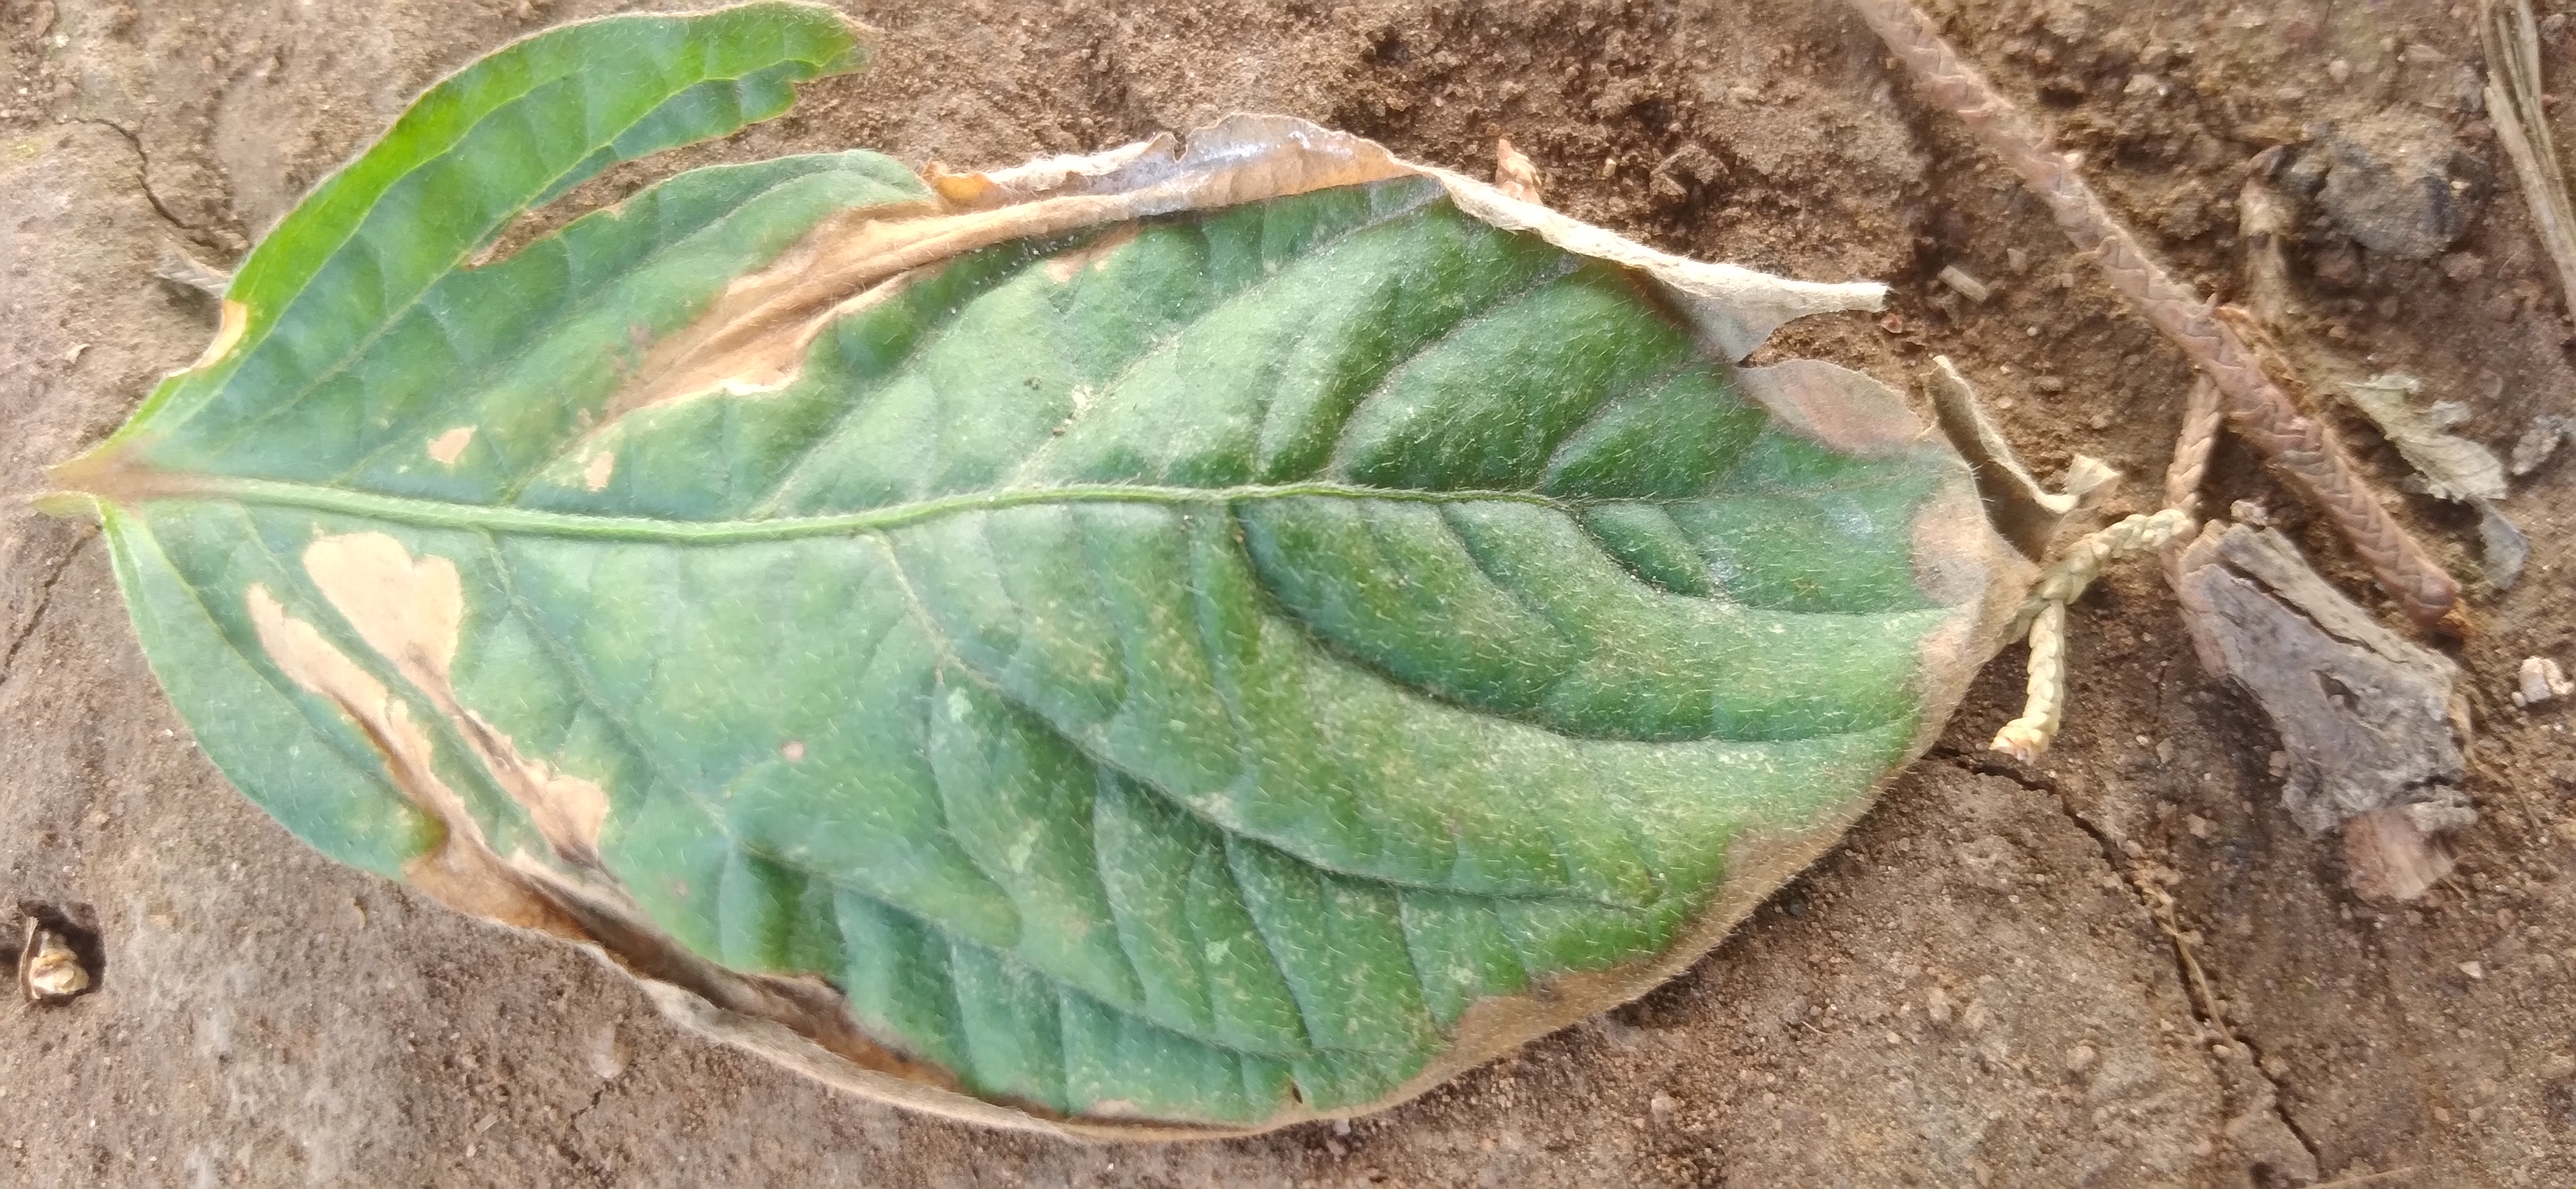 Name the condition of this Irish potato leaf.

early blight
